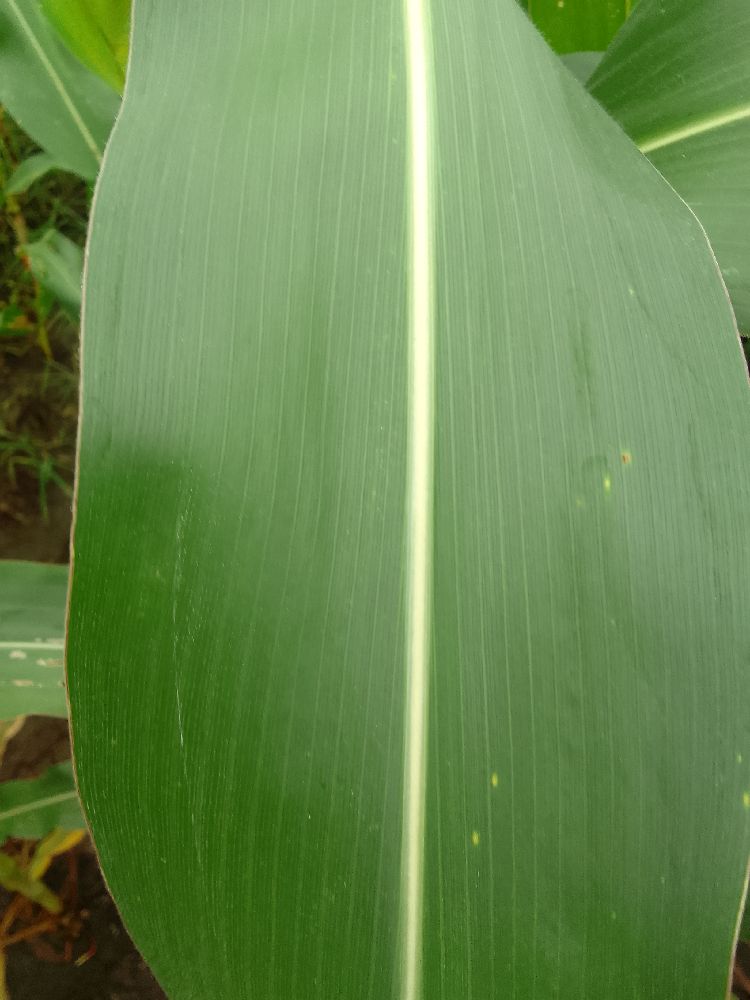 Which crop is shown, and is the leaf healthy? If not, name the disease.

maize, healthy
